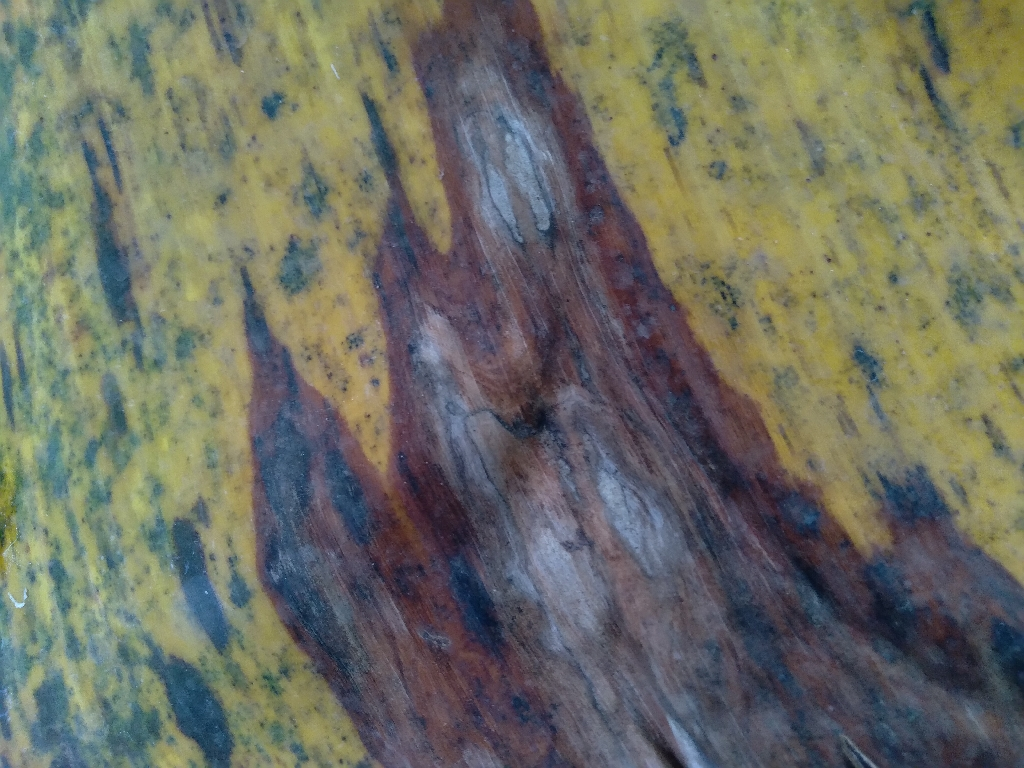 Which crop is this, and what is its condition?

banana, black sigatoka
